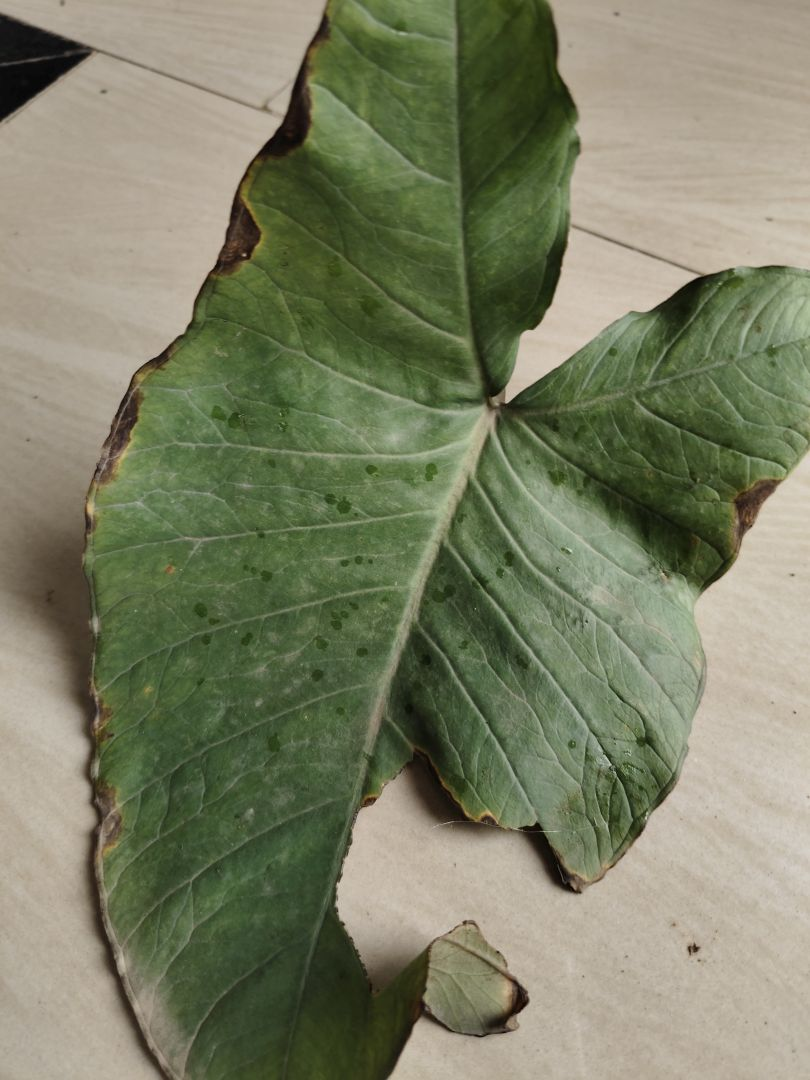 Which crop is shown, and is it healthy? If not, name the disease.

taro, leaf blight
